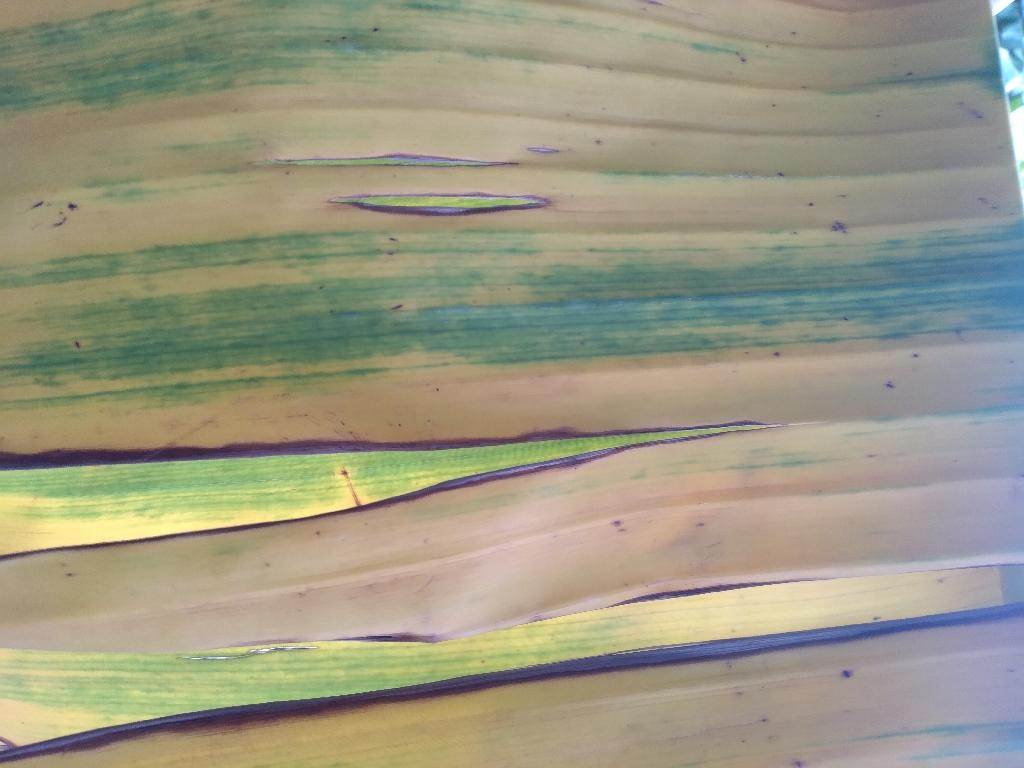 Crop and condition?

banana, fusarium wilt race 1
